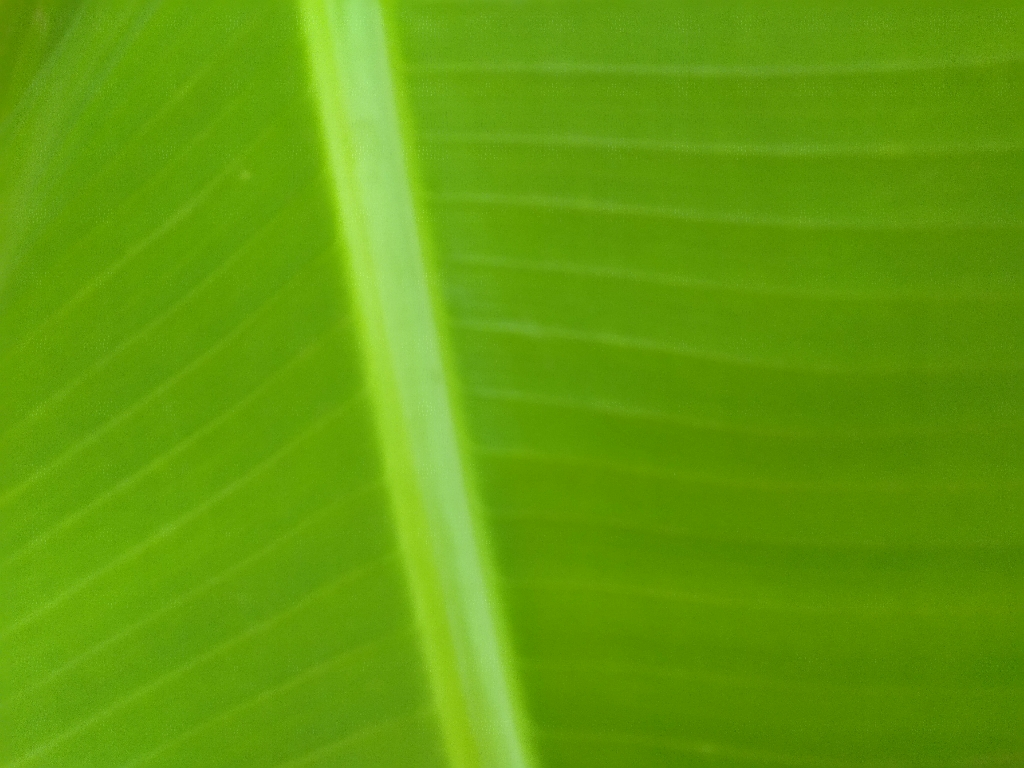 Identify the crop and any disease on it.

banana, healthy
